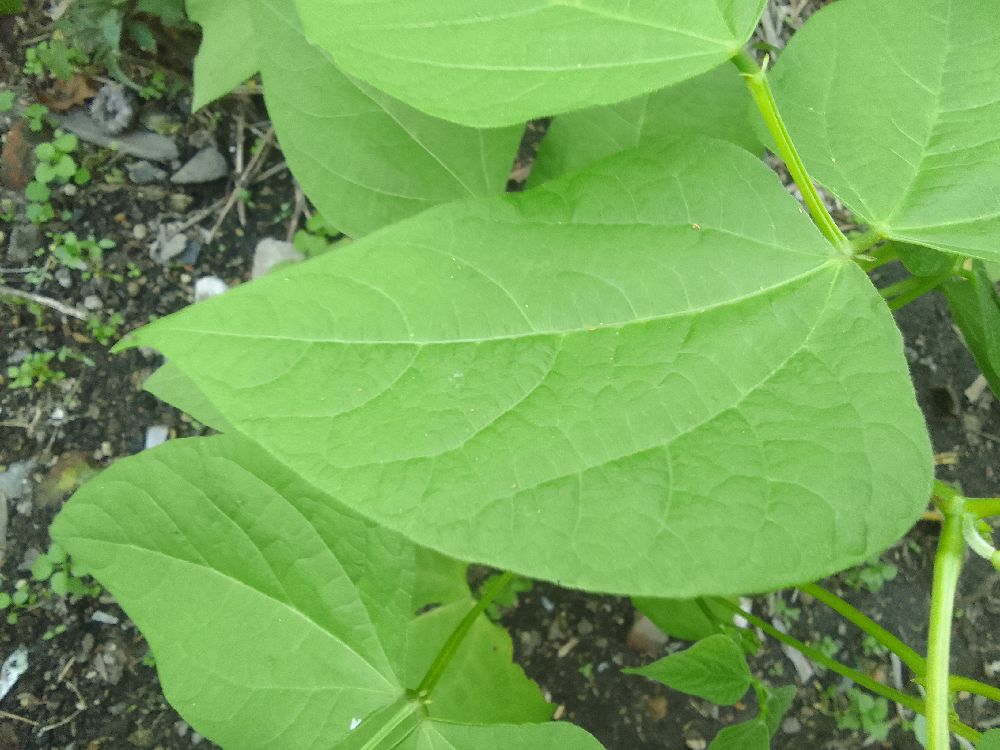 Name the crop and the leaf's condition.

common bean, healthy
